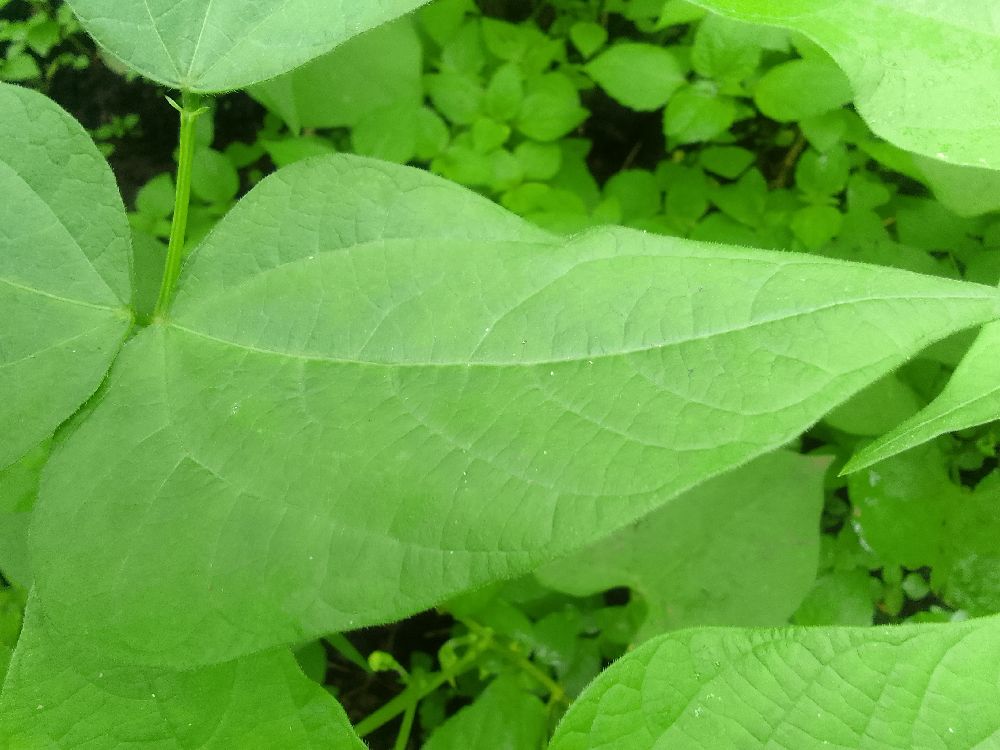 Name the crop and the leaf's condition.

common bean, healthy
